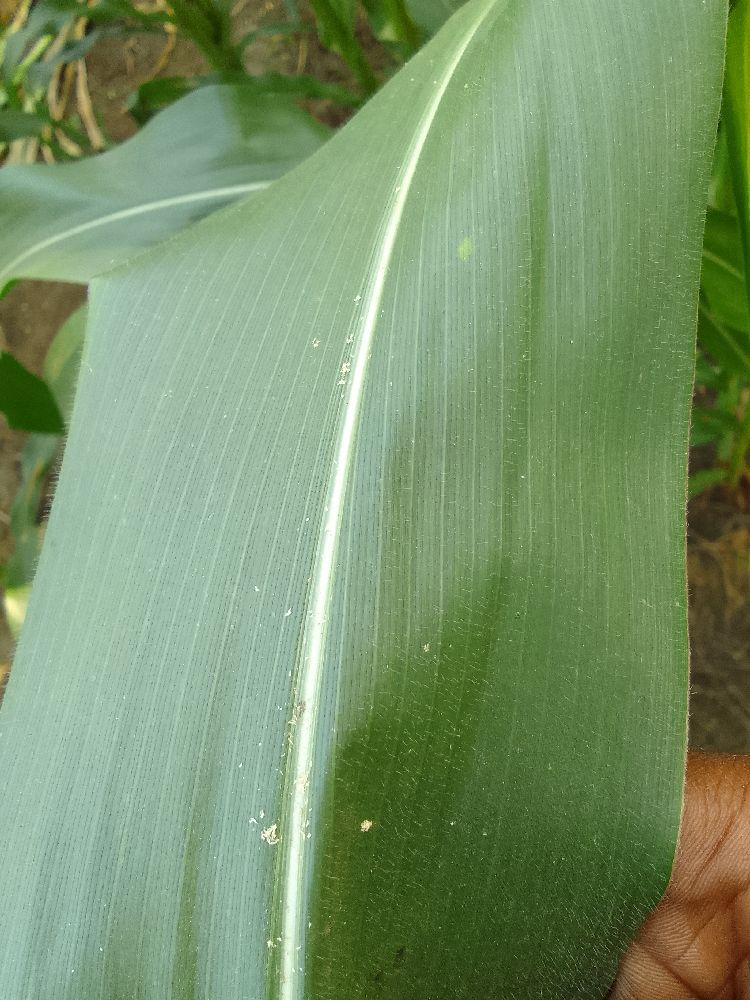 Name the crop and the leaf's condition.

maize, healthy
